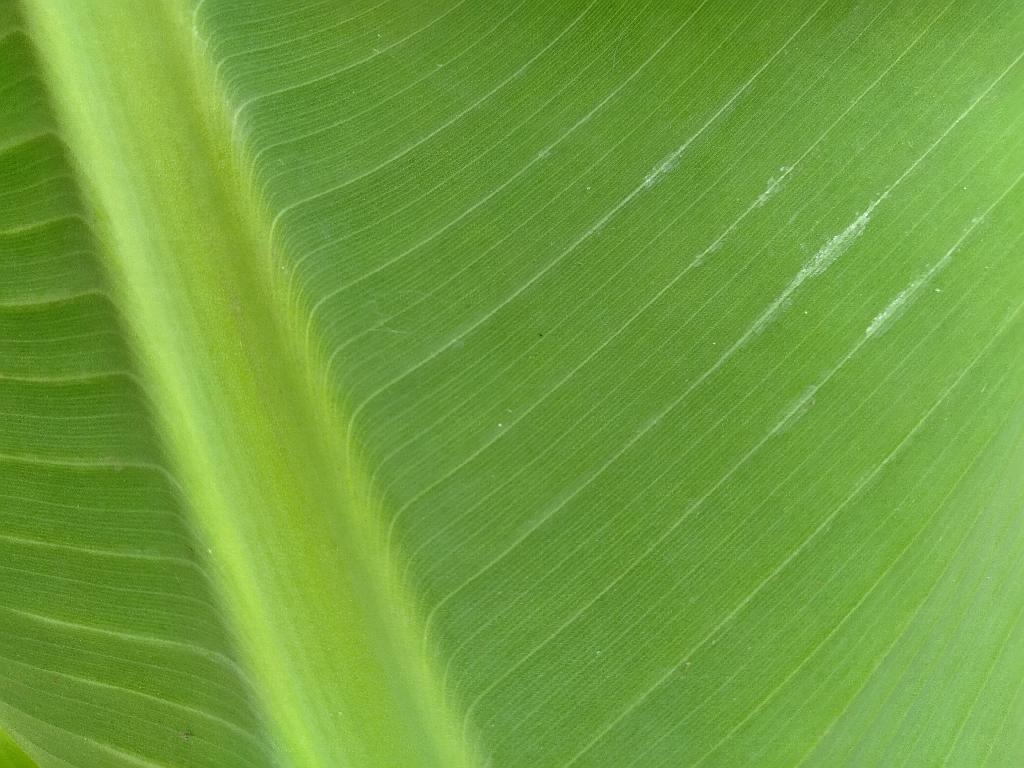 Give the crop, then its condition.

banana, healthy
